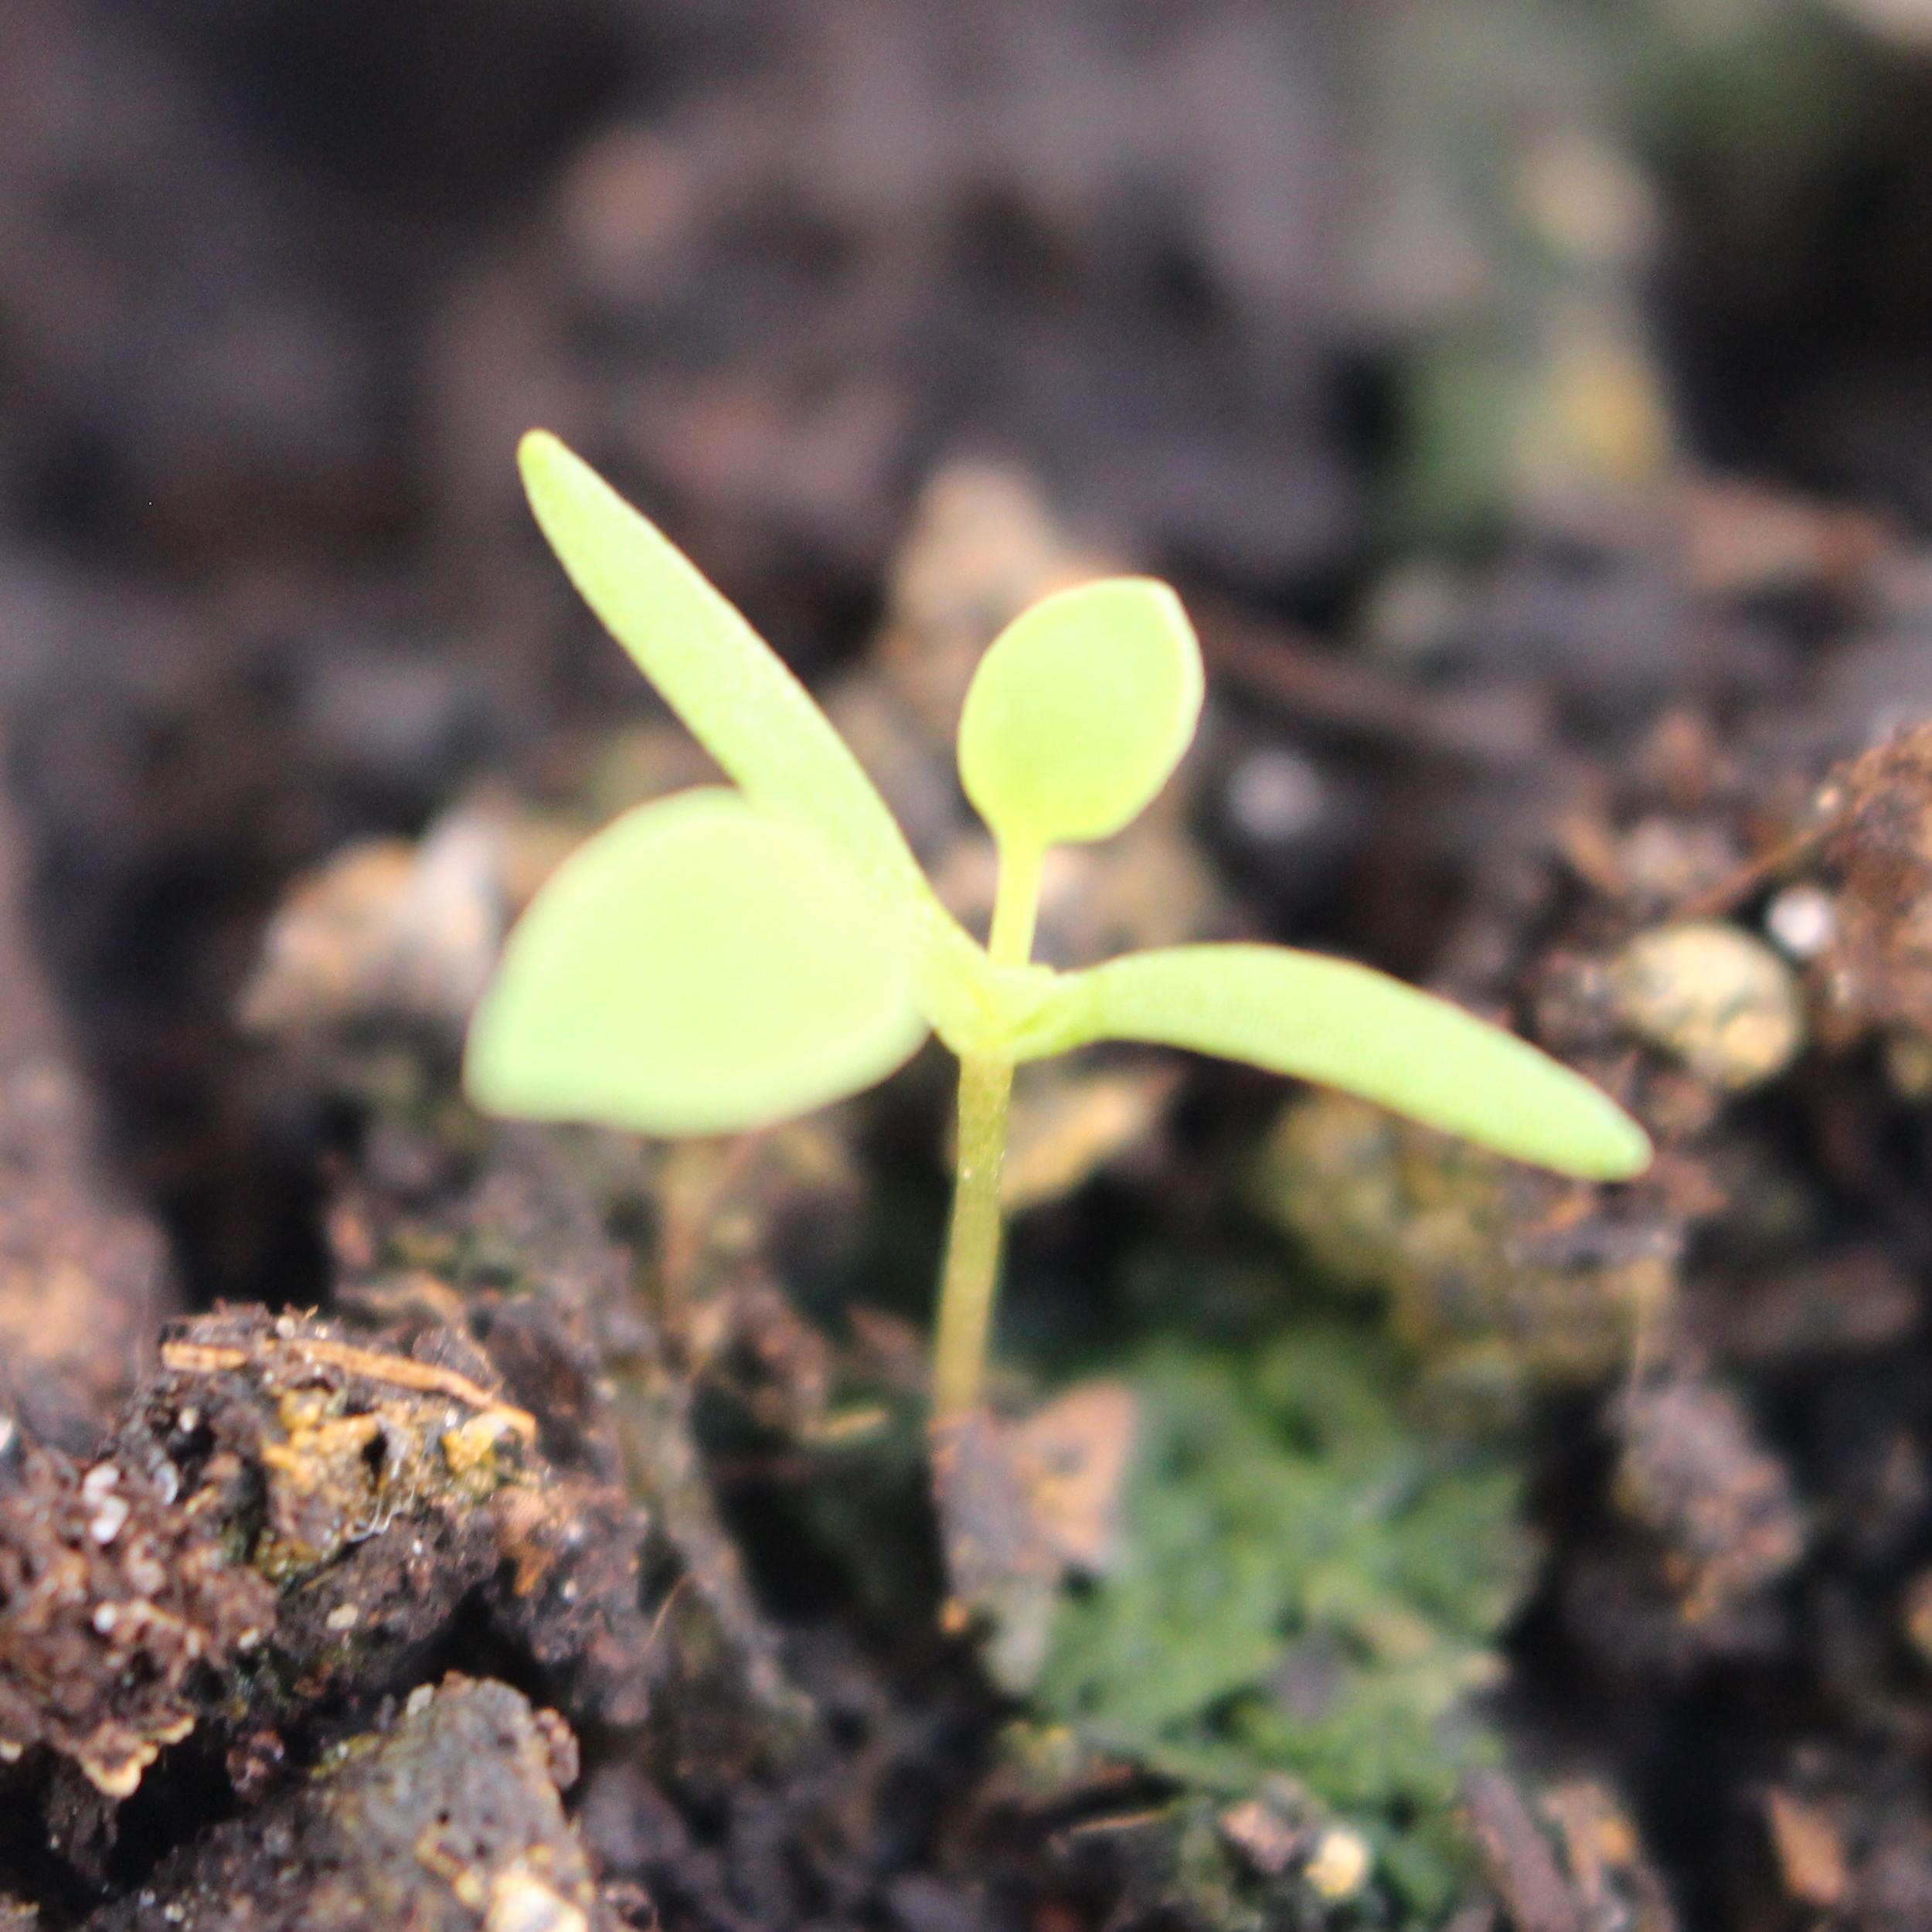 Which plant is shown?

Papaver rhoeas
